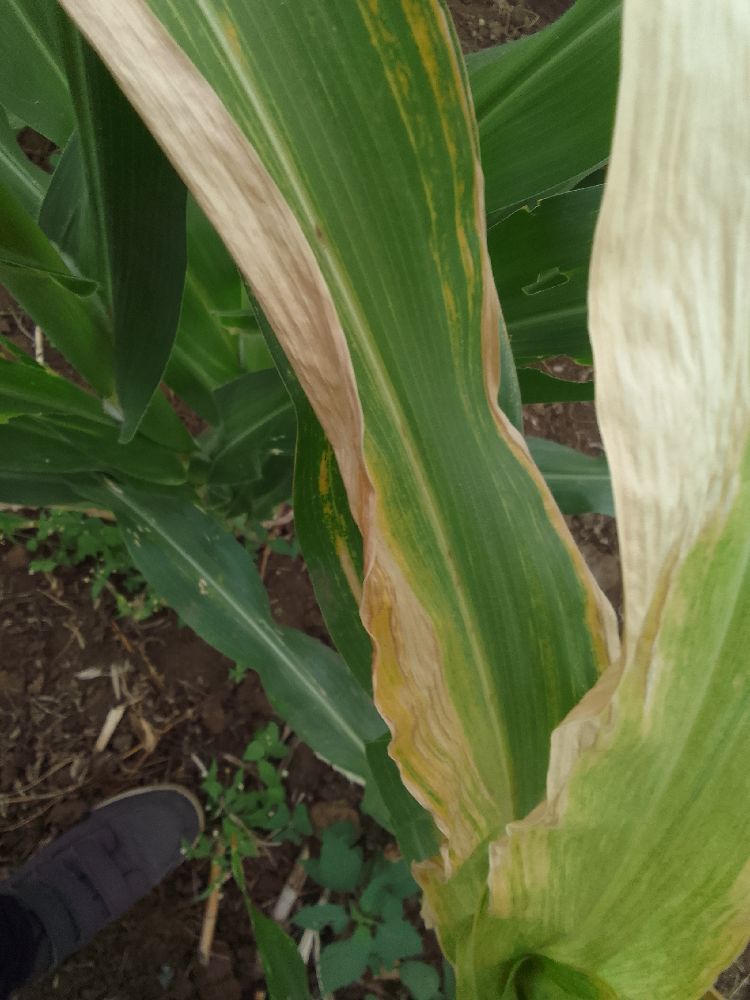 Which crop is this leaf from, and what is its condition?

maize, maize lethal necrosis
